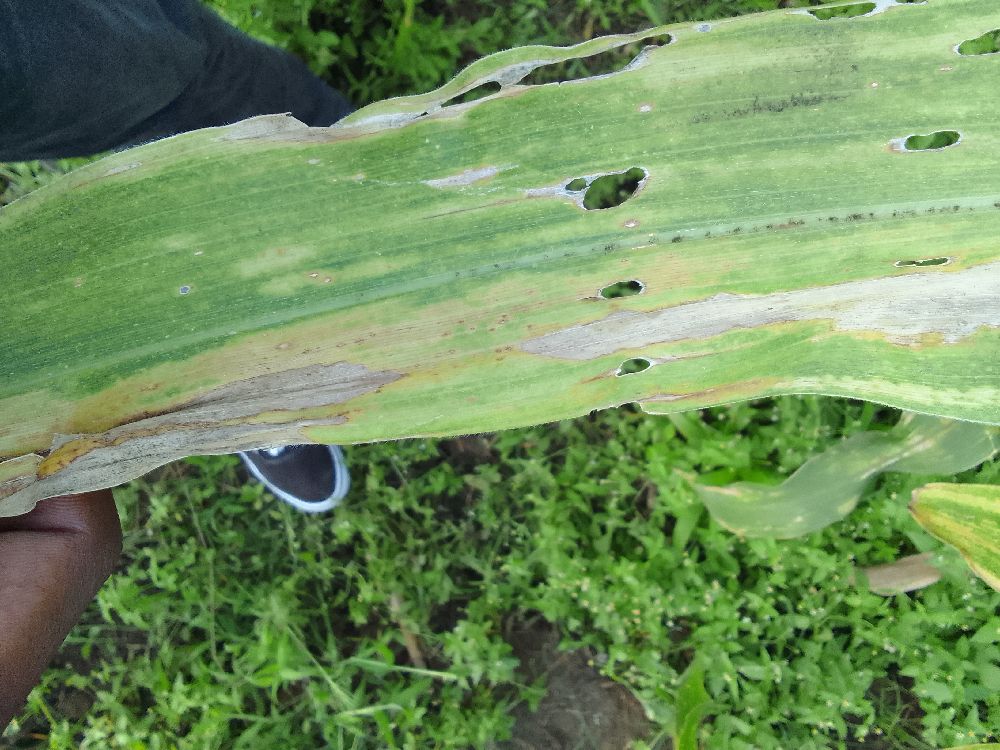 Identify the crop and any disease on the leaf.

maize, maize lethal necrosis
